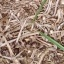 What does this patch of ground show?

grass
